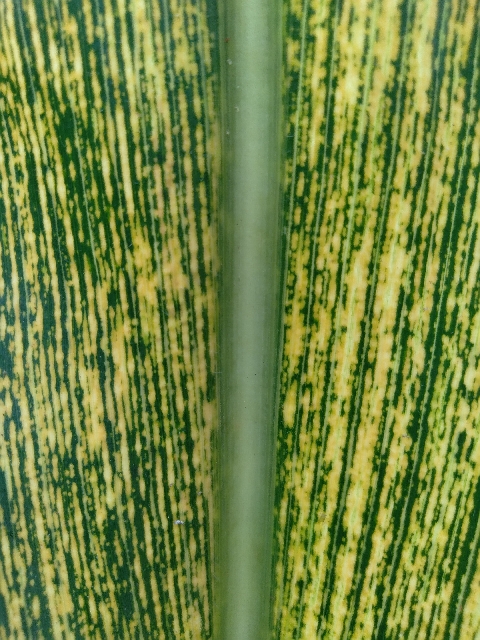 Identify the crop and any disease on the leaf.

maize, maize streak virus
